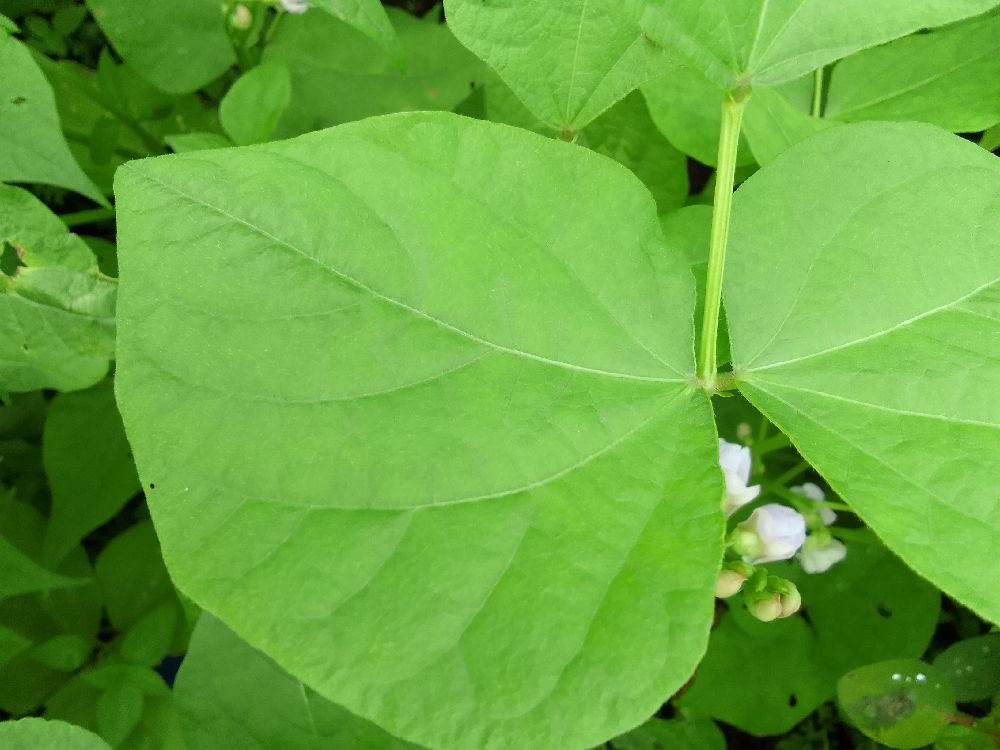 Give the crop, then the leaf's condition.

common bean, healthy
